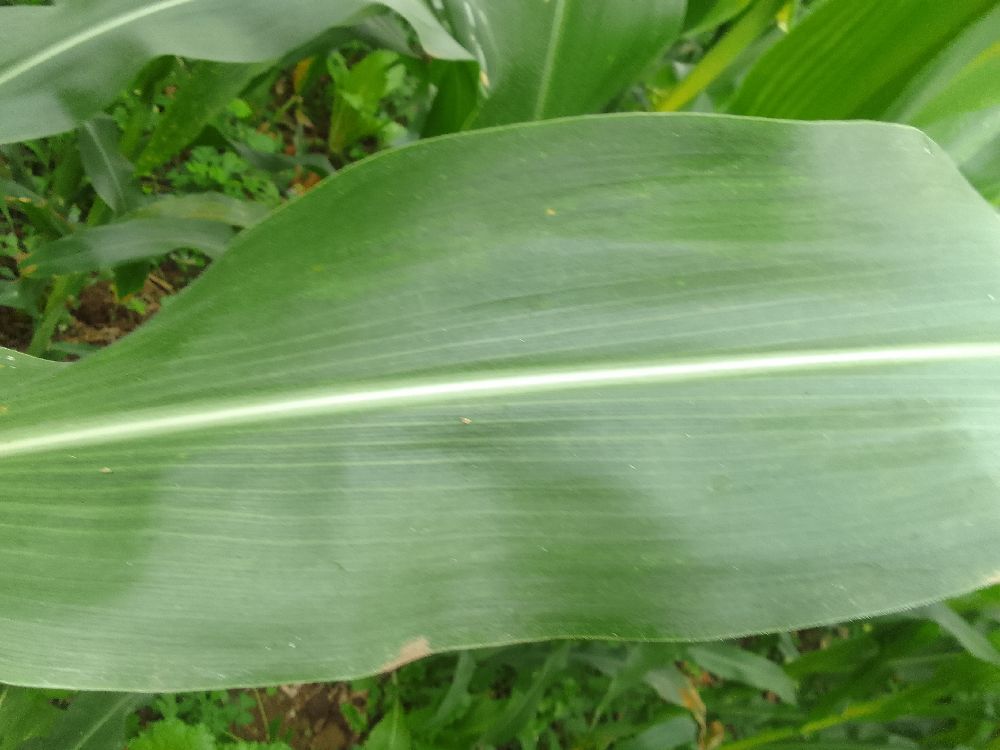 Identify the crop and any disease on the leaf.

maize, healthy
